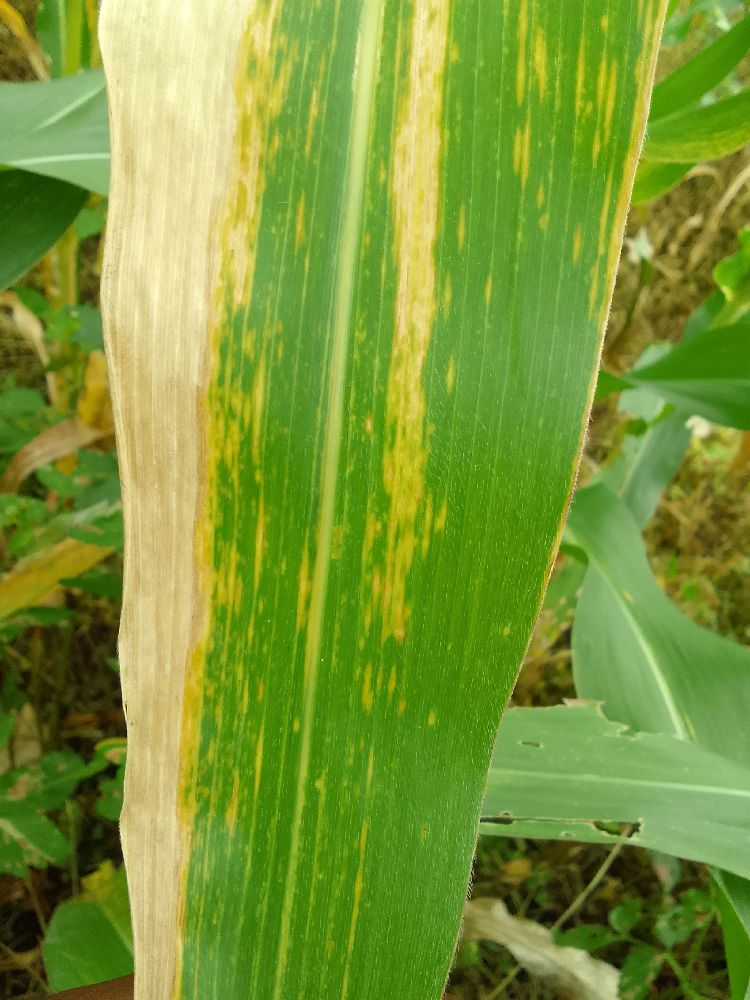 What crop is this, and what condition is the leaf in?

maize, maize lethal necrosis
